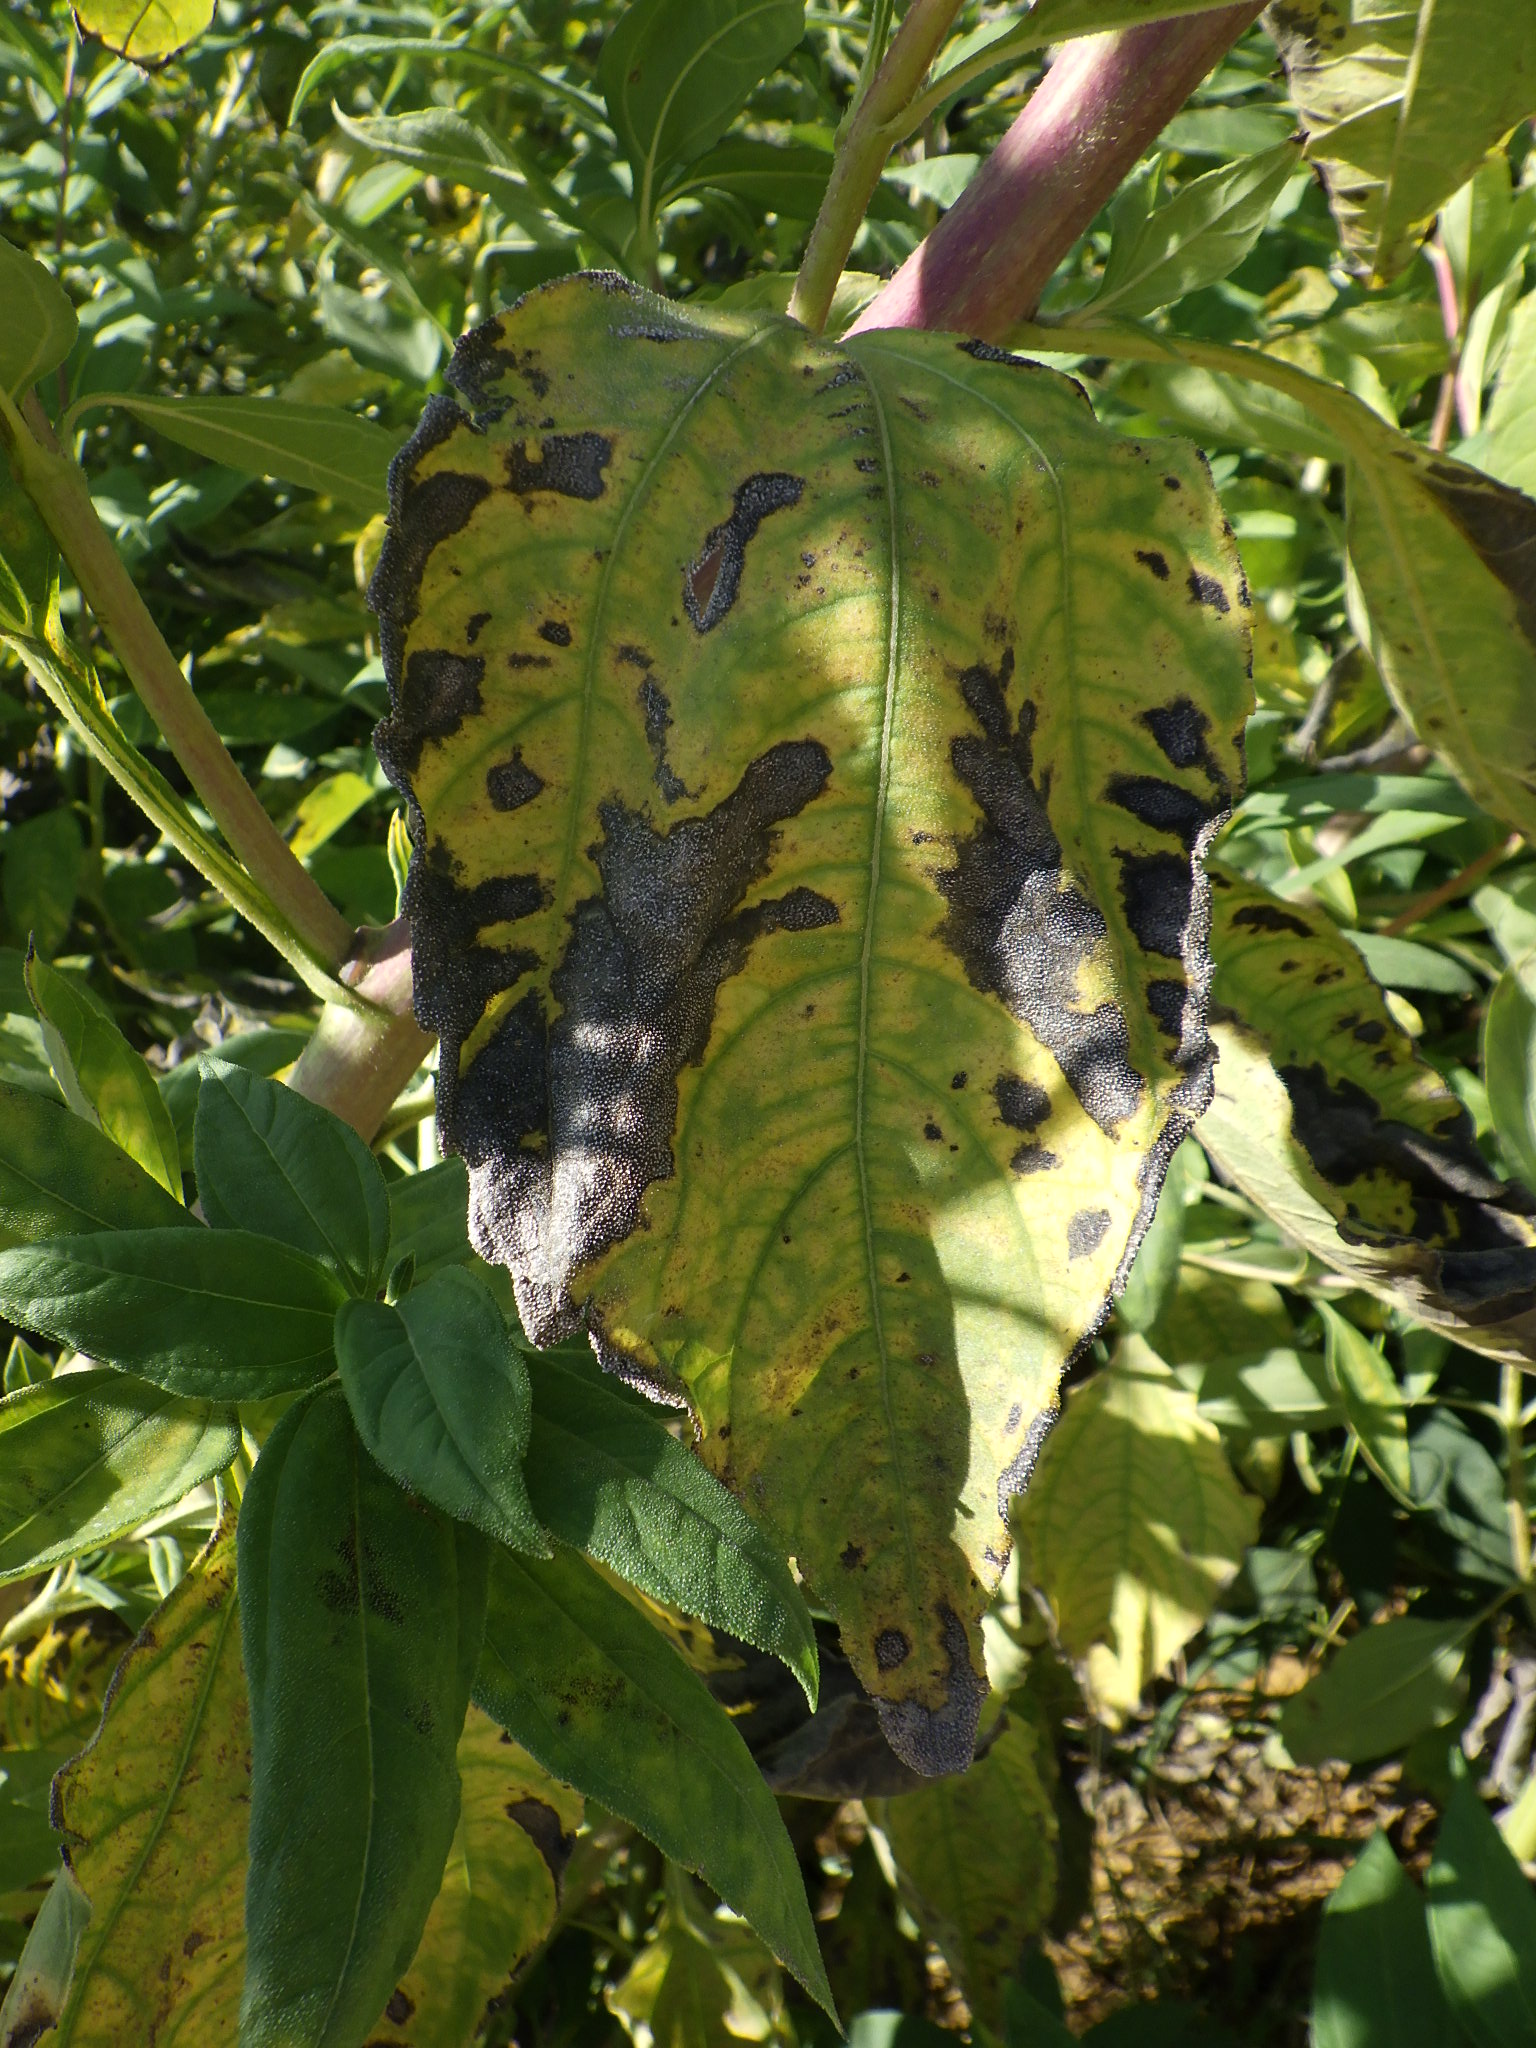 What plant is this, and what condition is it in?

topinambur, powdery mildew
